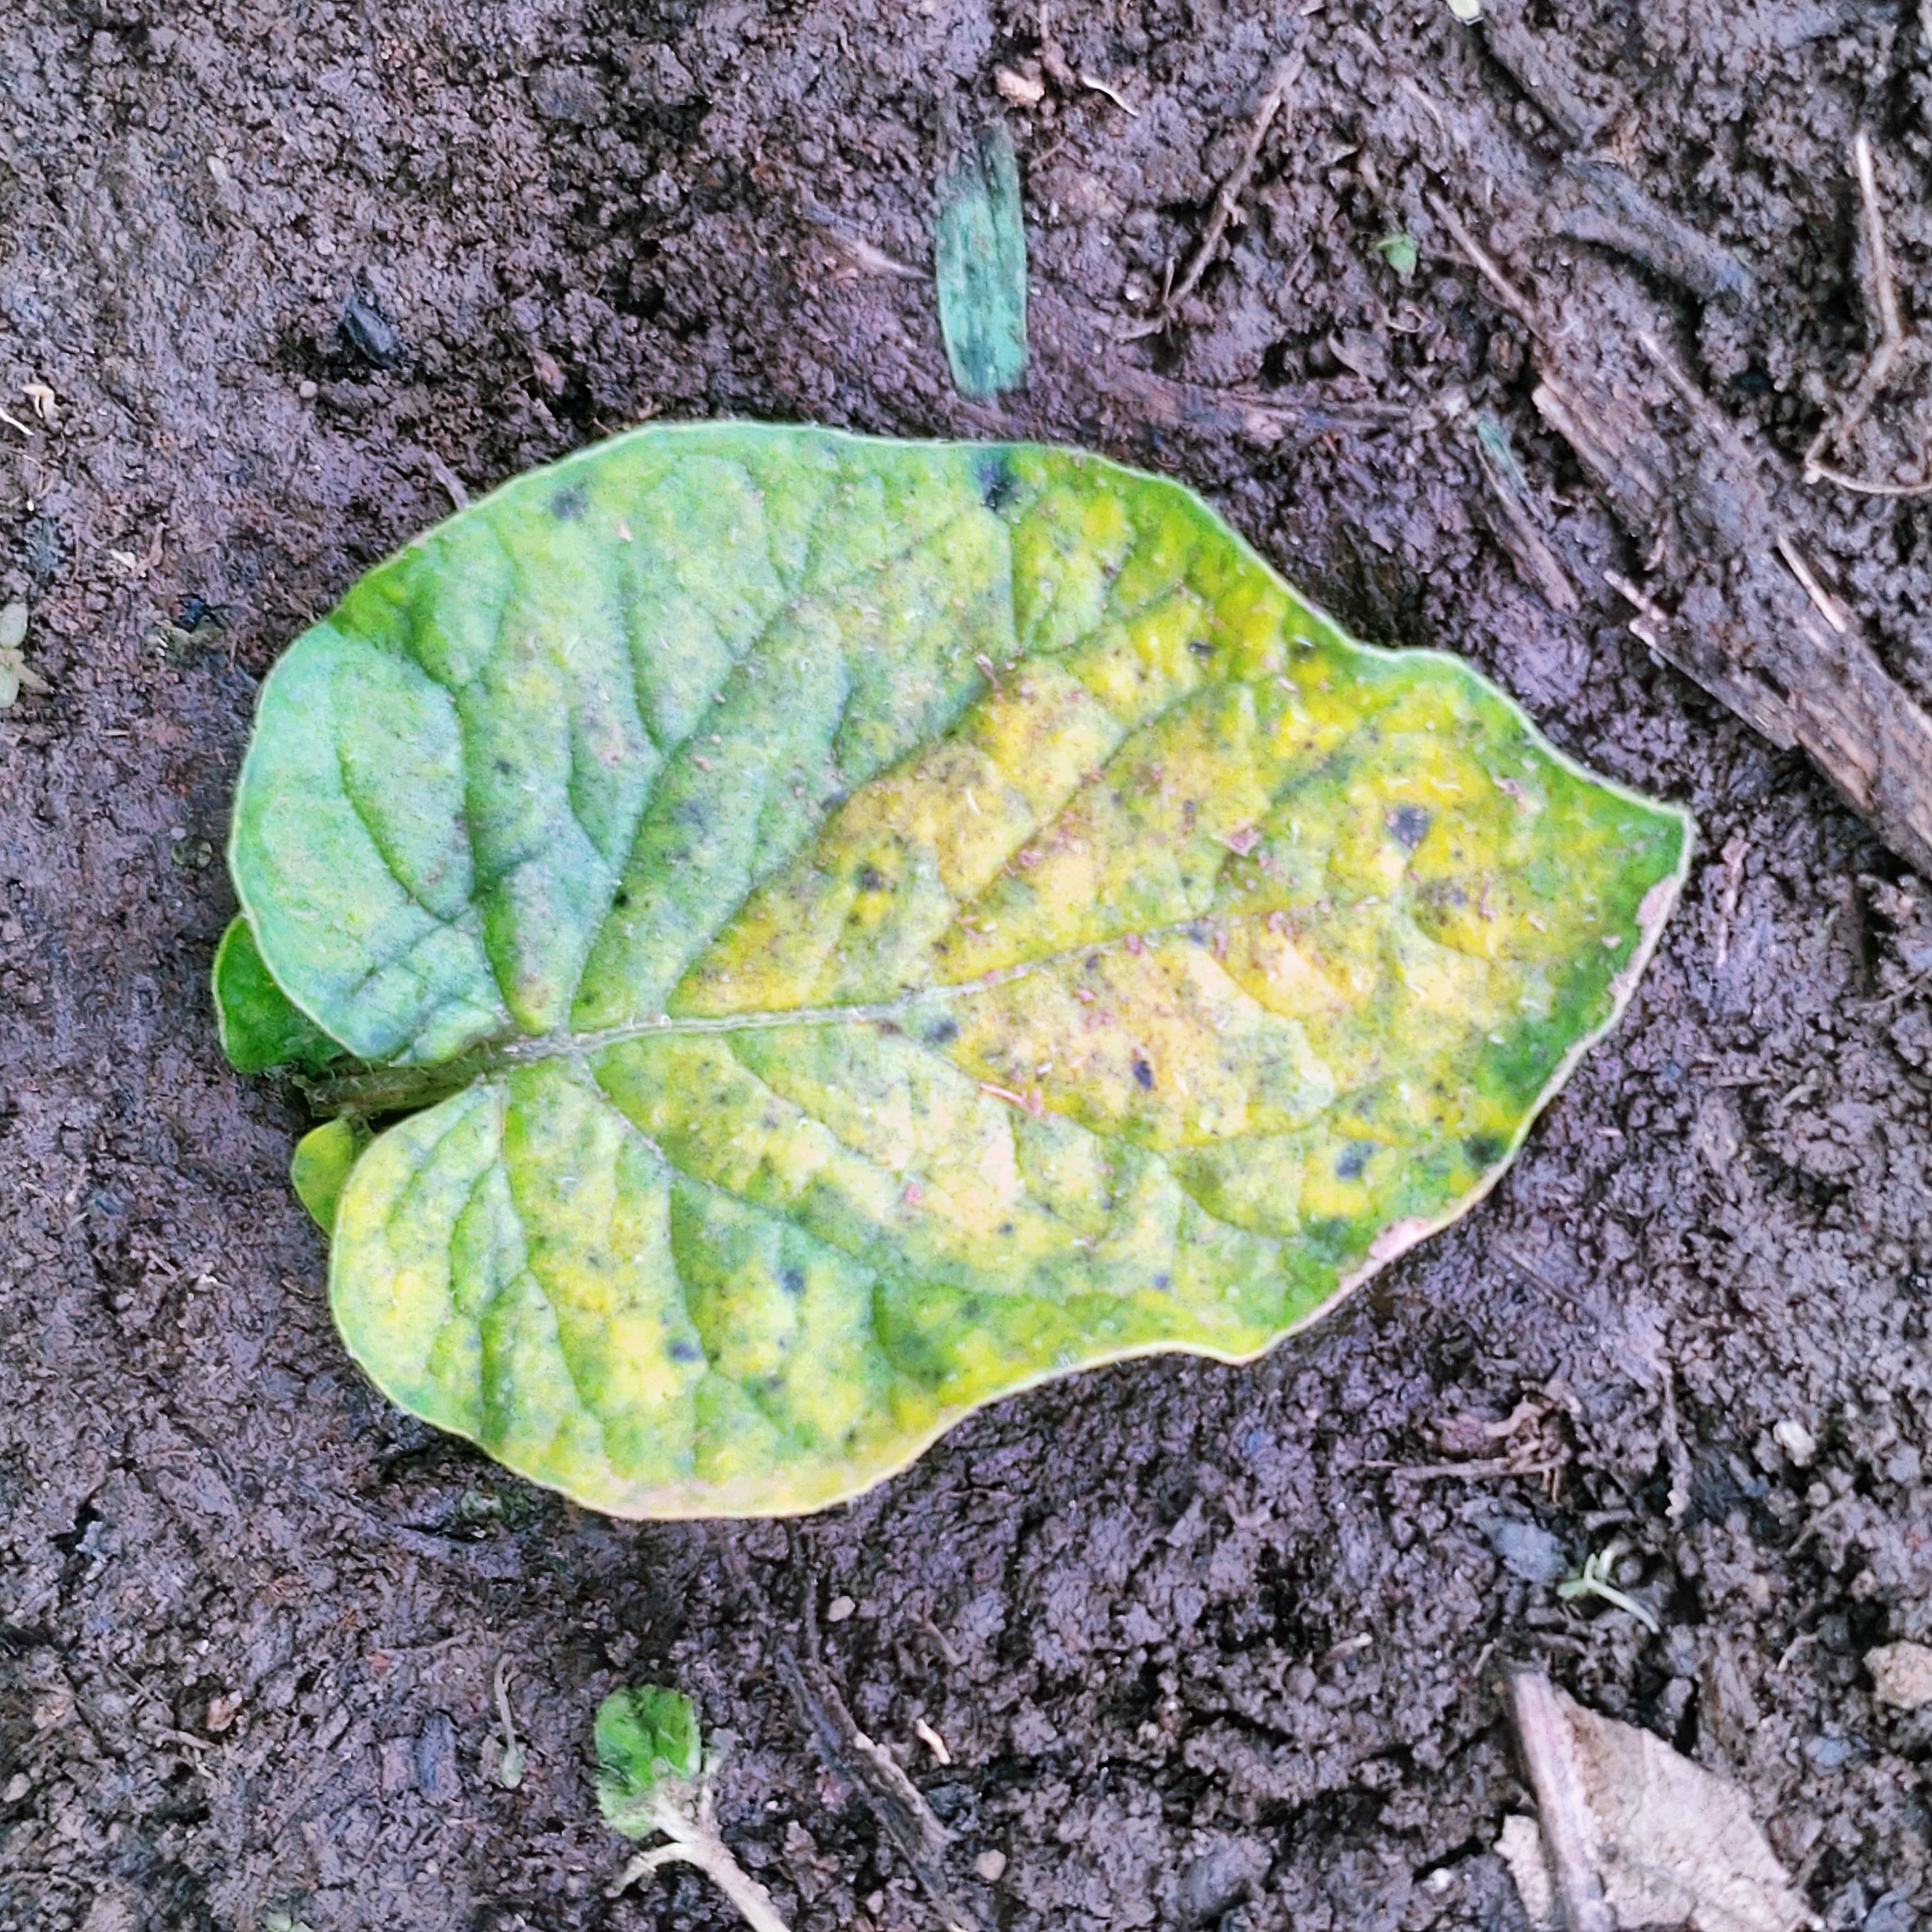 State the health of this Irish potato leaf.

late blight
